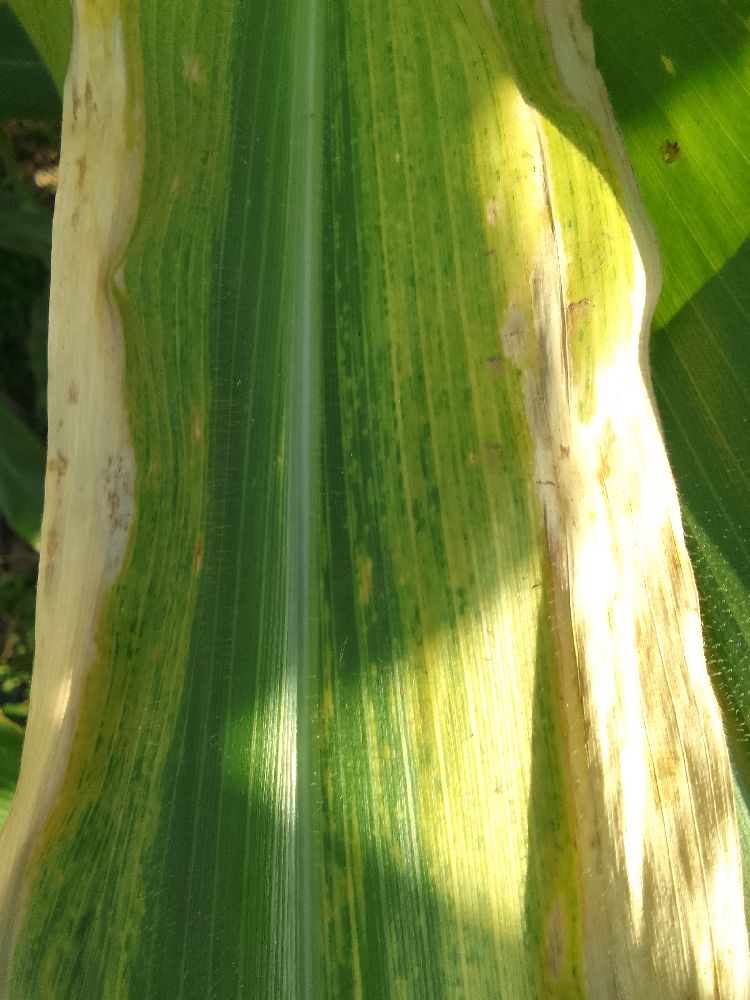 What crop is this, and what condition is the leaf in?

maize, maize lethal necrosis
